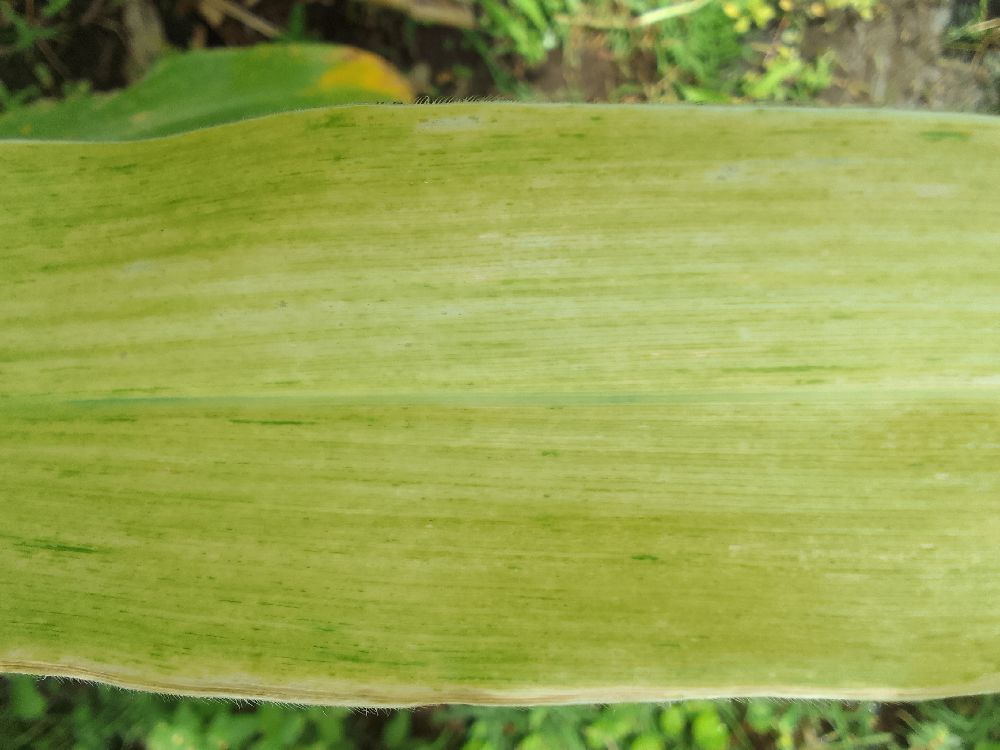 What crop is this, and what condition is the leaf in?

maize, maize lethal necrosis
